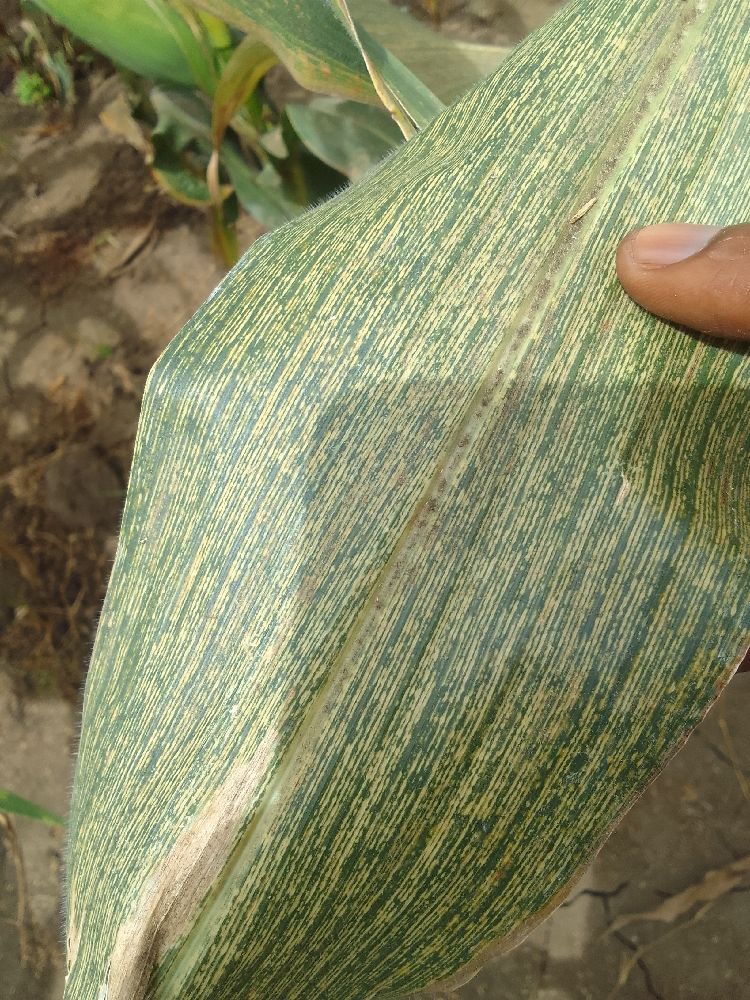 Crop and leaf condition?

maize, maize streak virus
